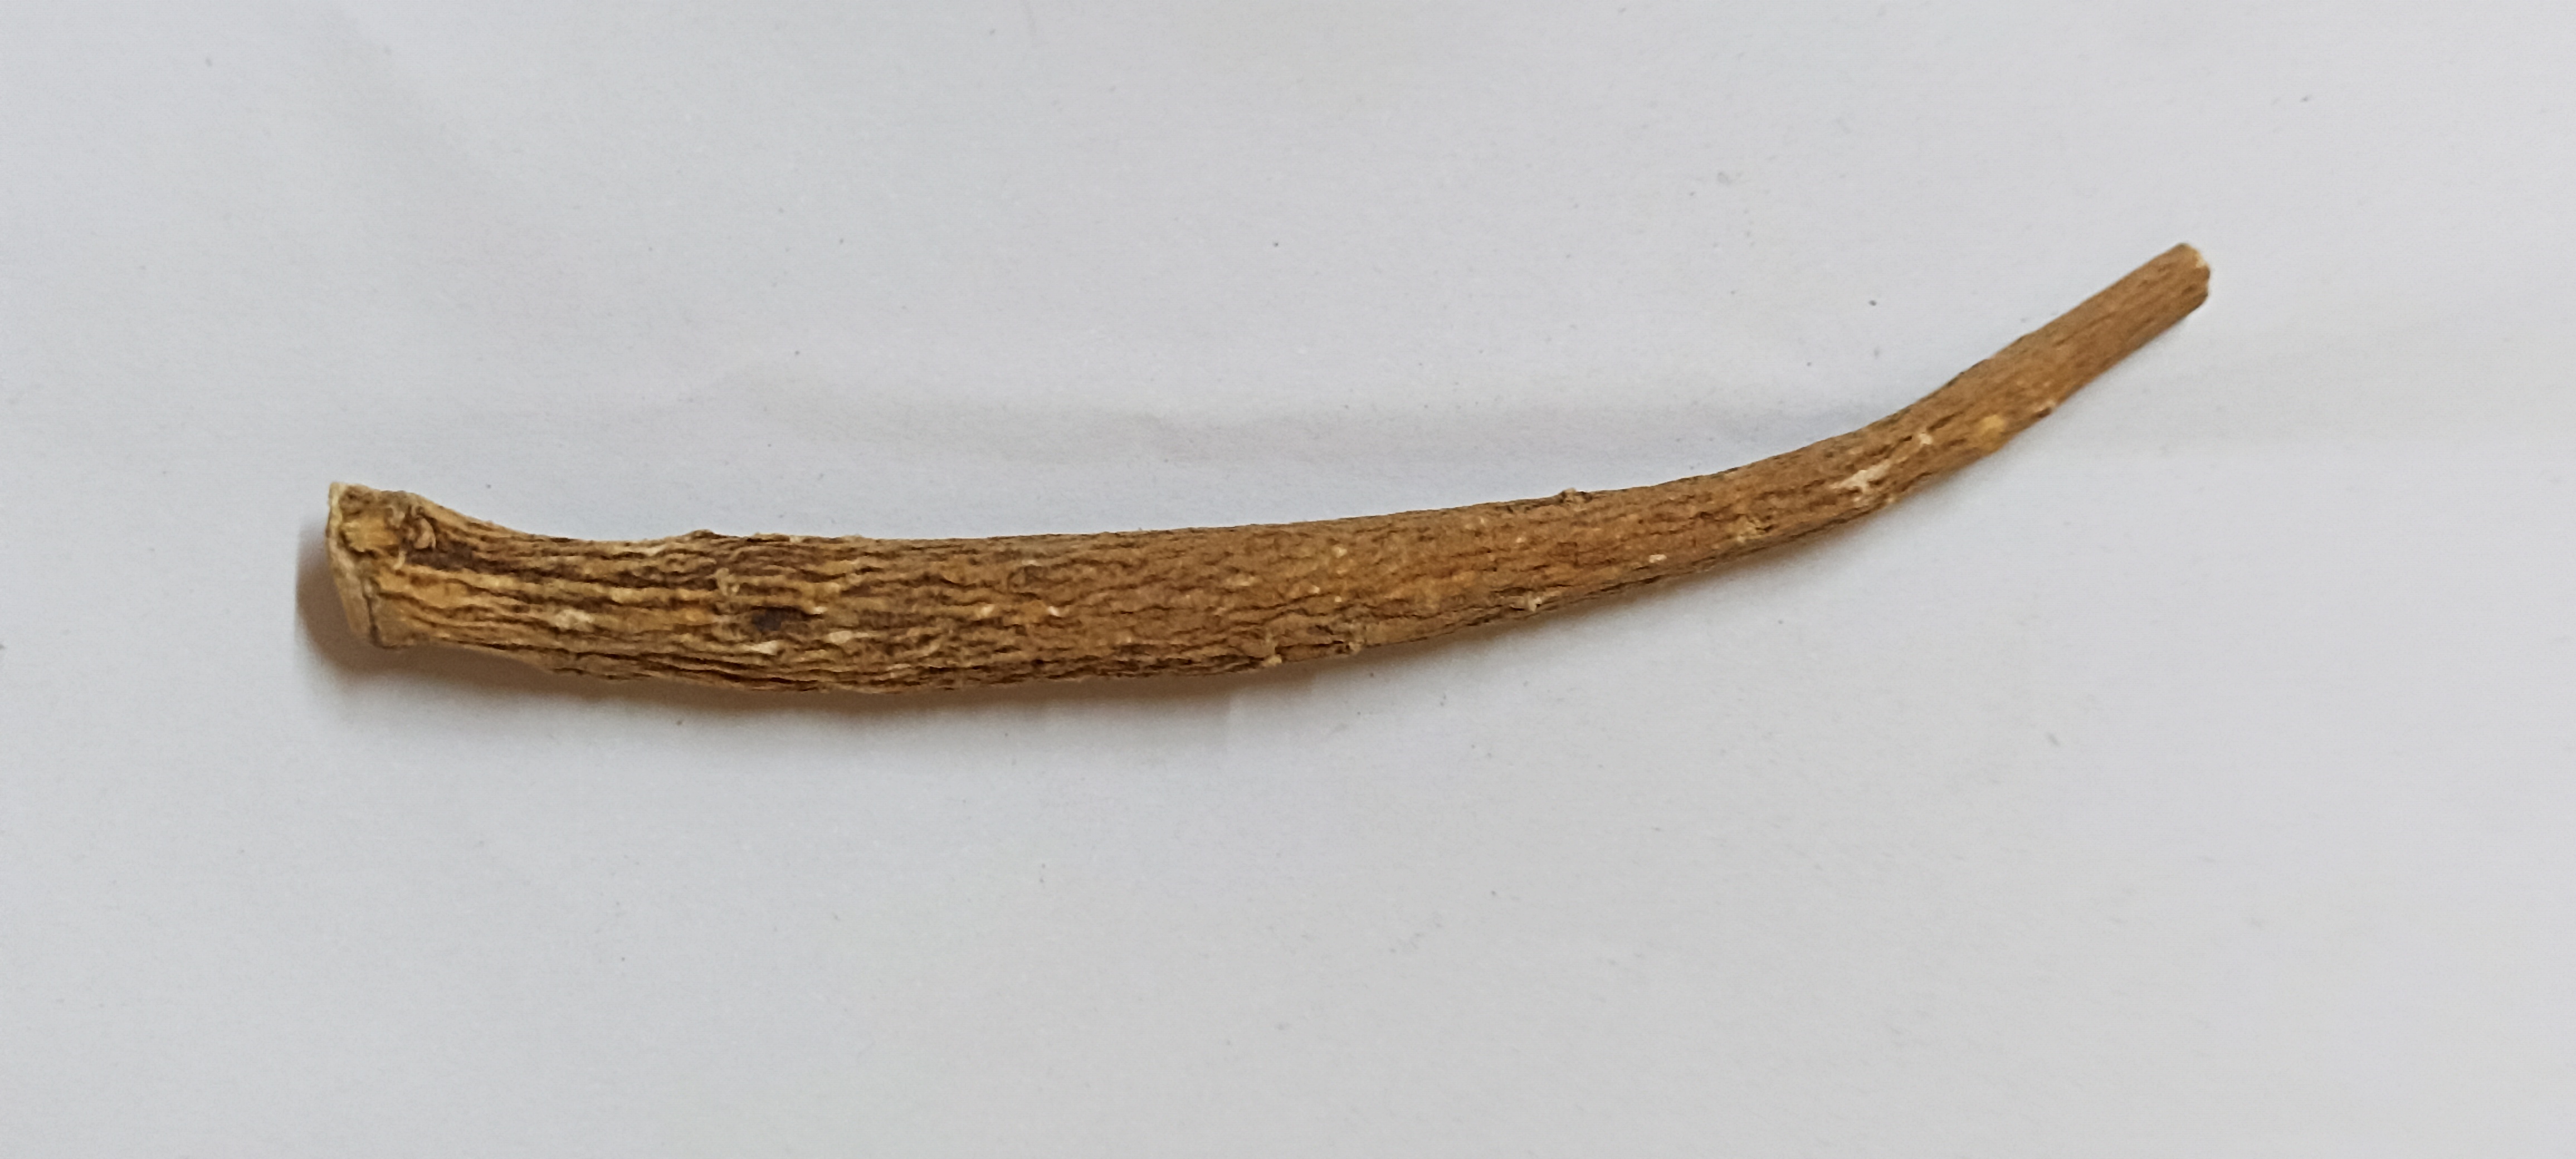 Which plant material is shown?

ashwagandha
